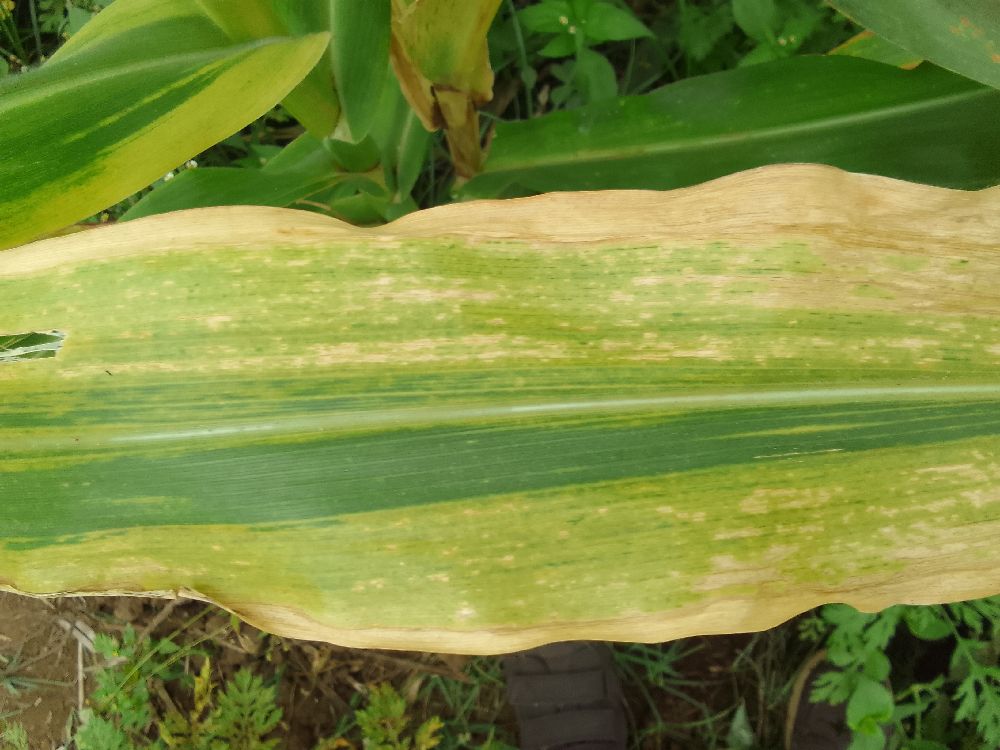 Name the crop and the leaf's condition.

maize, maize lethal necrosis
